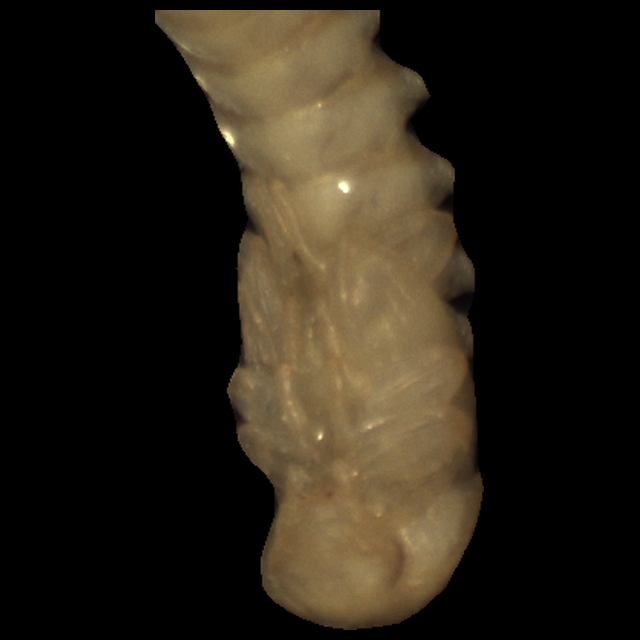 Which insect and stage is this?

mealworm pupa
